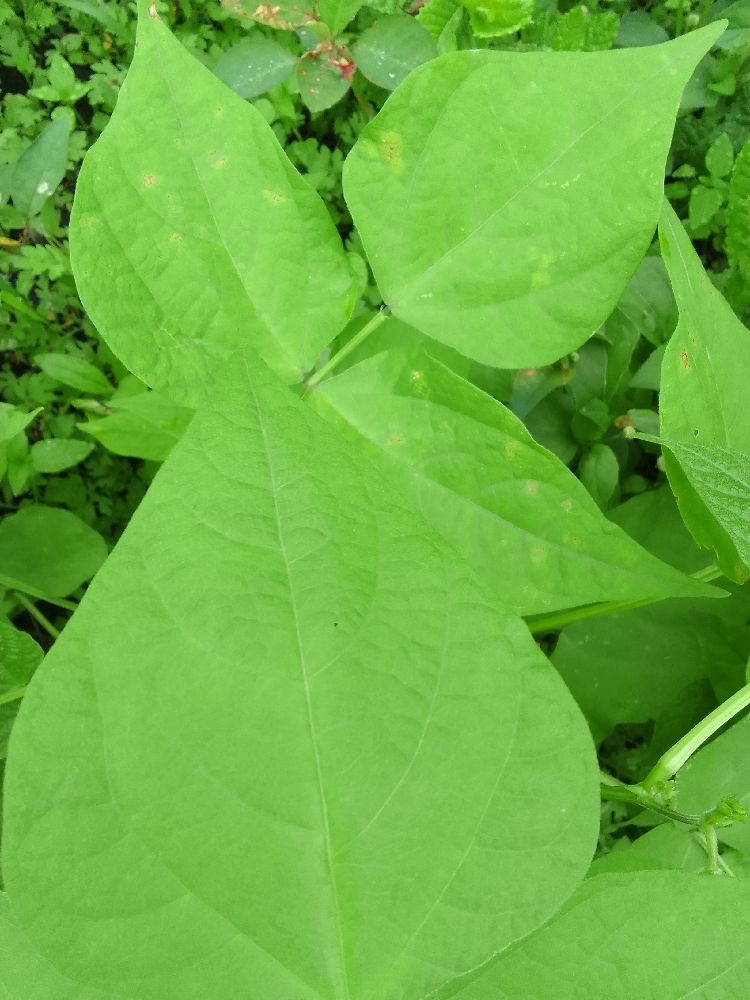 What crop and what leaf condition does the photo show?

common bean, healthy
